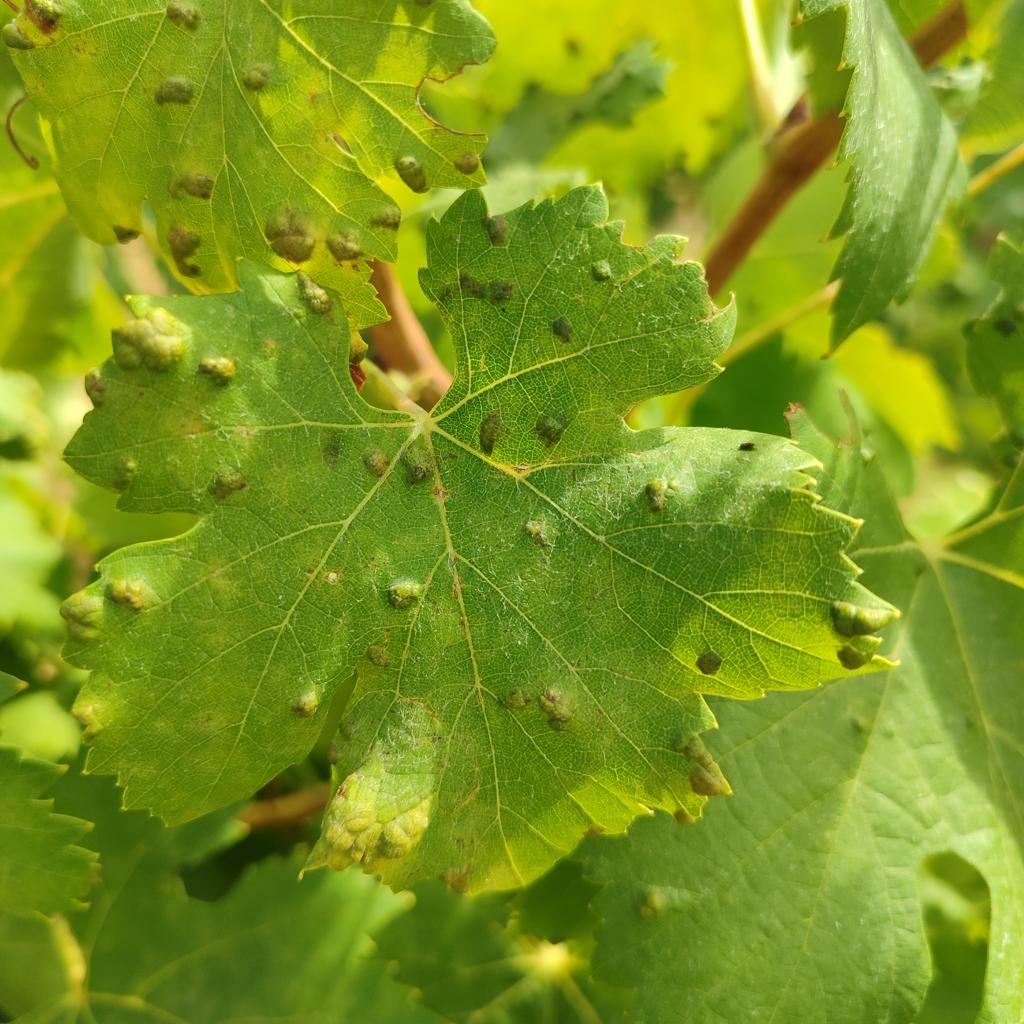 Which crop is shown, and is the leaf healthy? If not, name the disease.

grapevine, erineum mite
